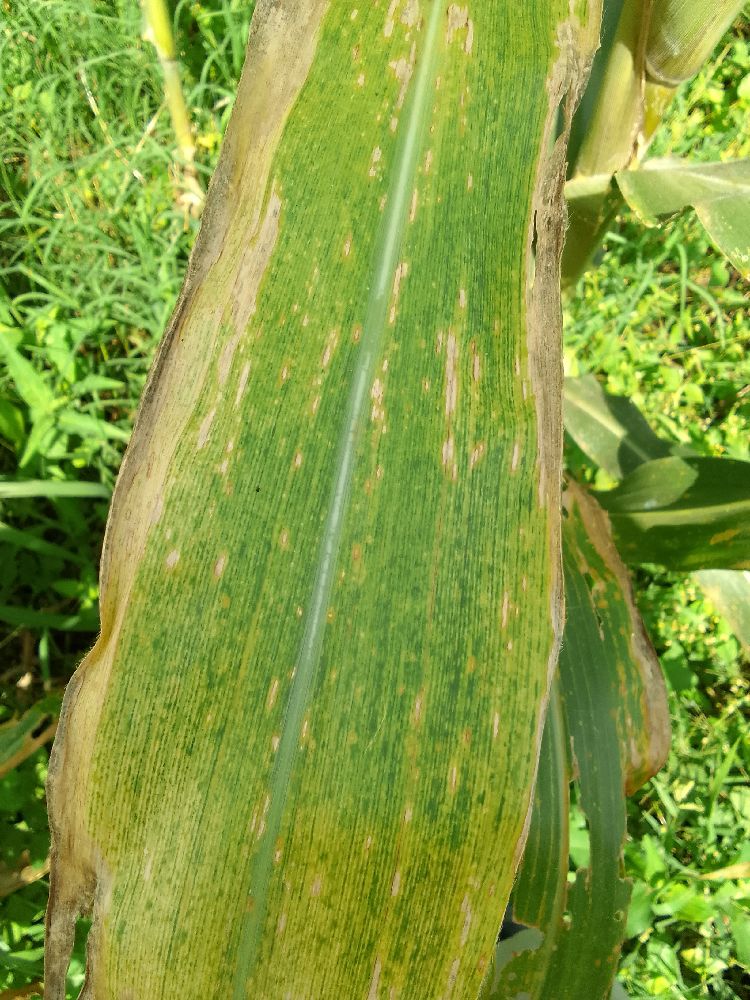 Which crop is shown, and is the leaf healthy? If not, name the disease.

maize, maize lethal necrosis
